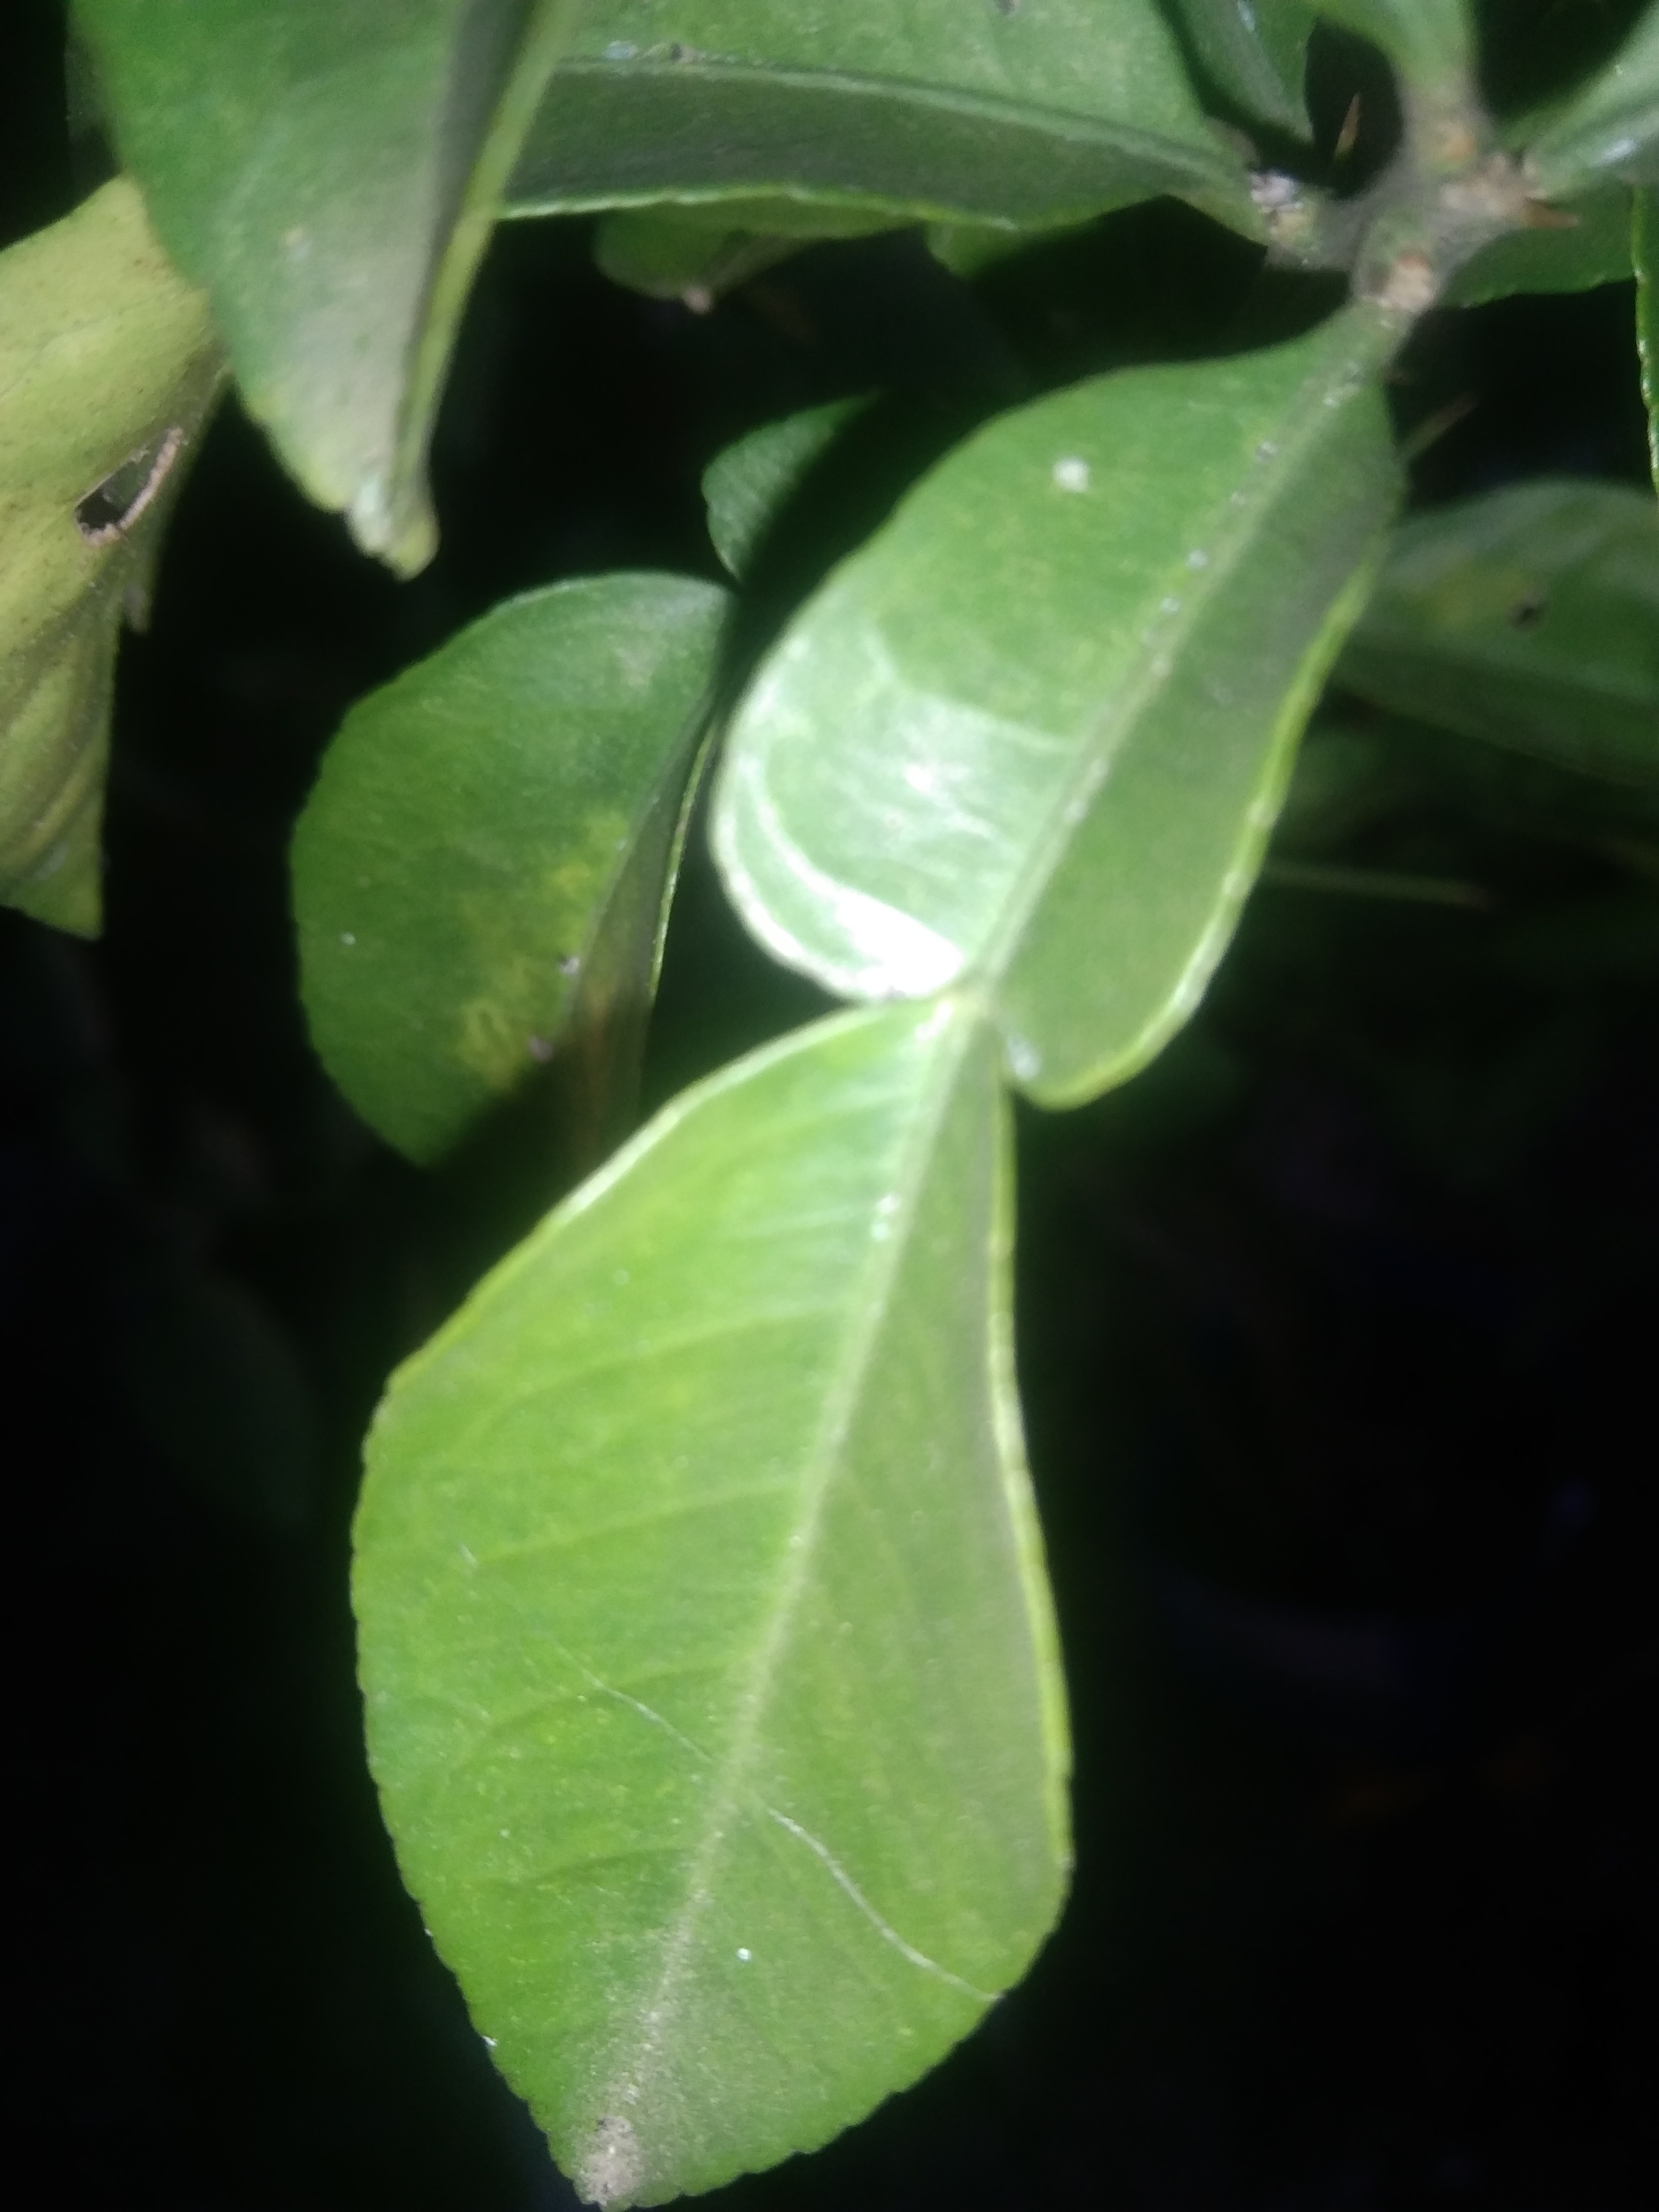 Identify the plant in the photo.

lemon
